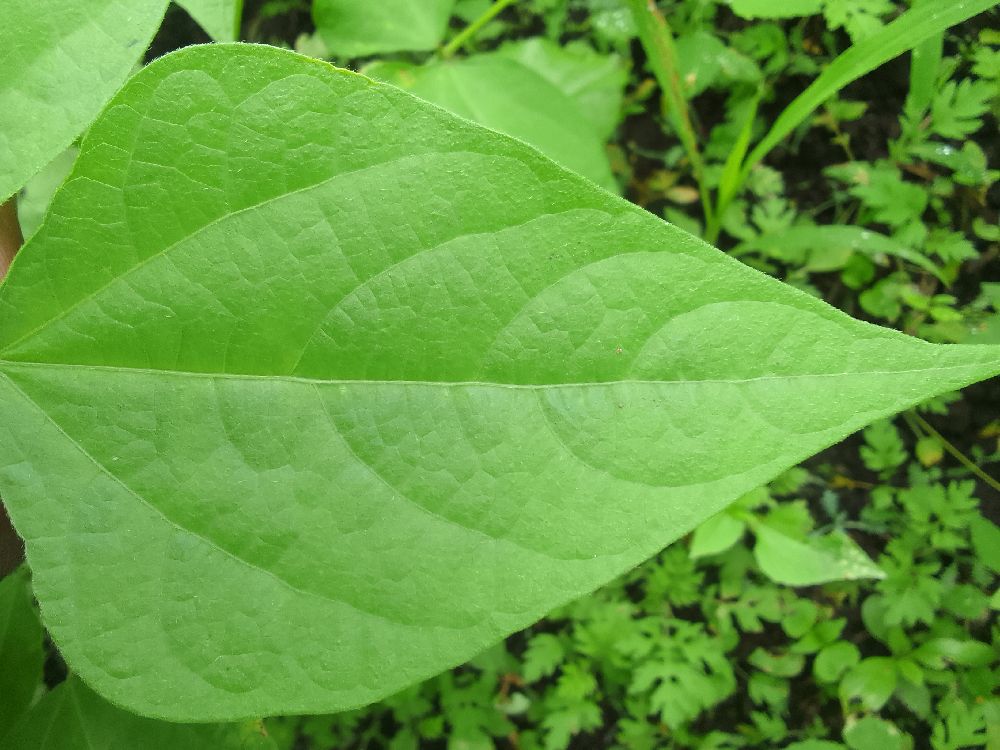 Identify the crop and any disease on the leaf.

common bean, healthy
